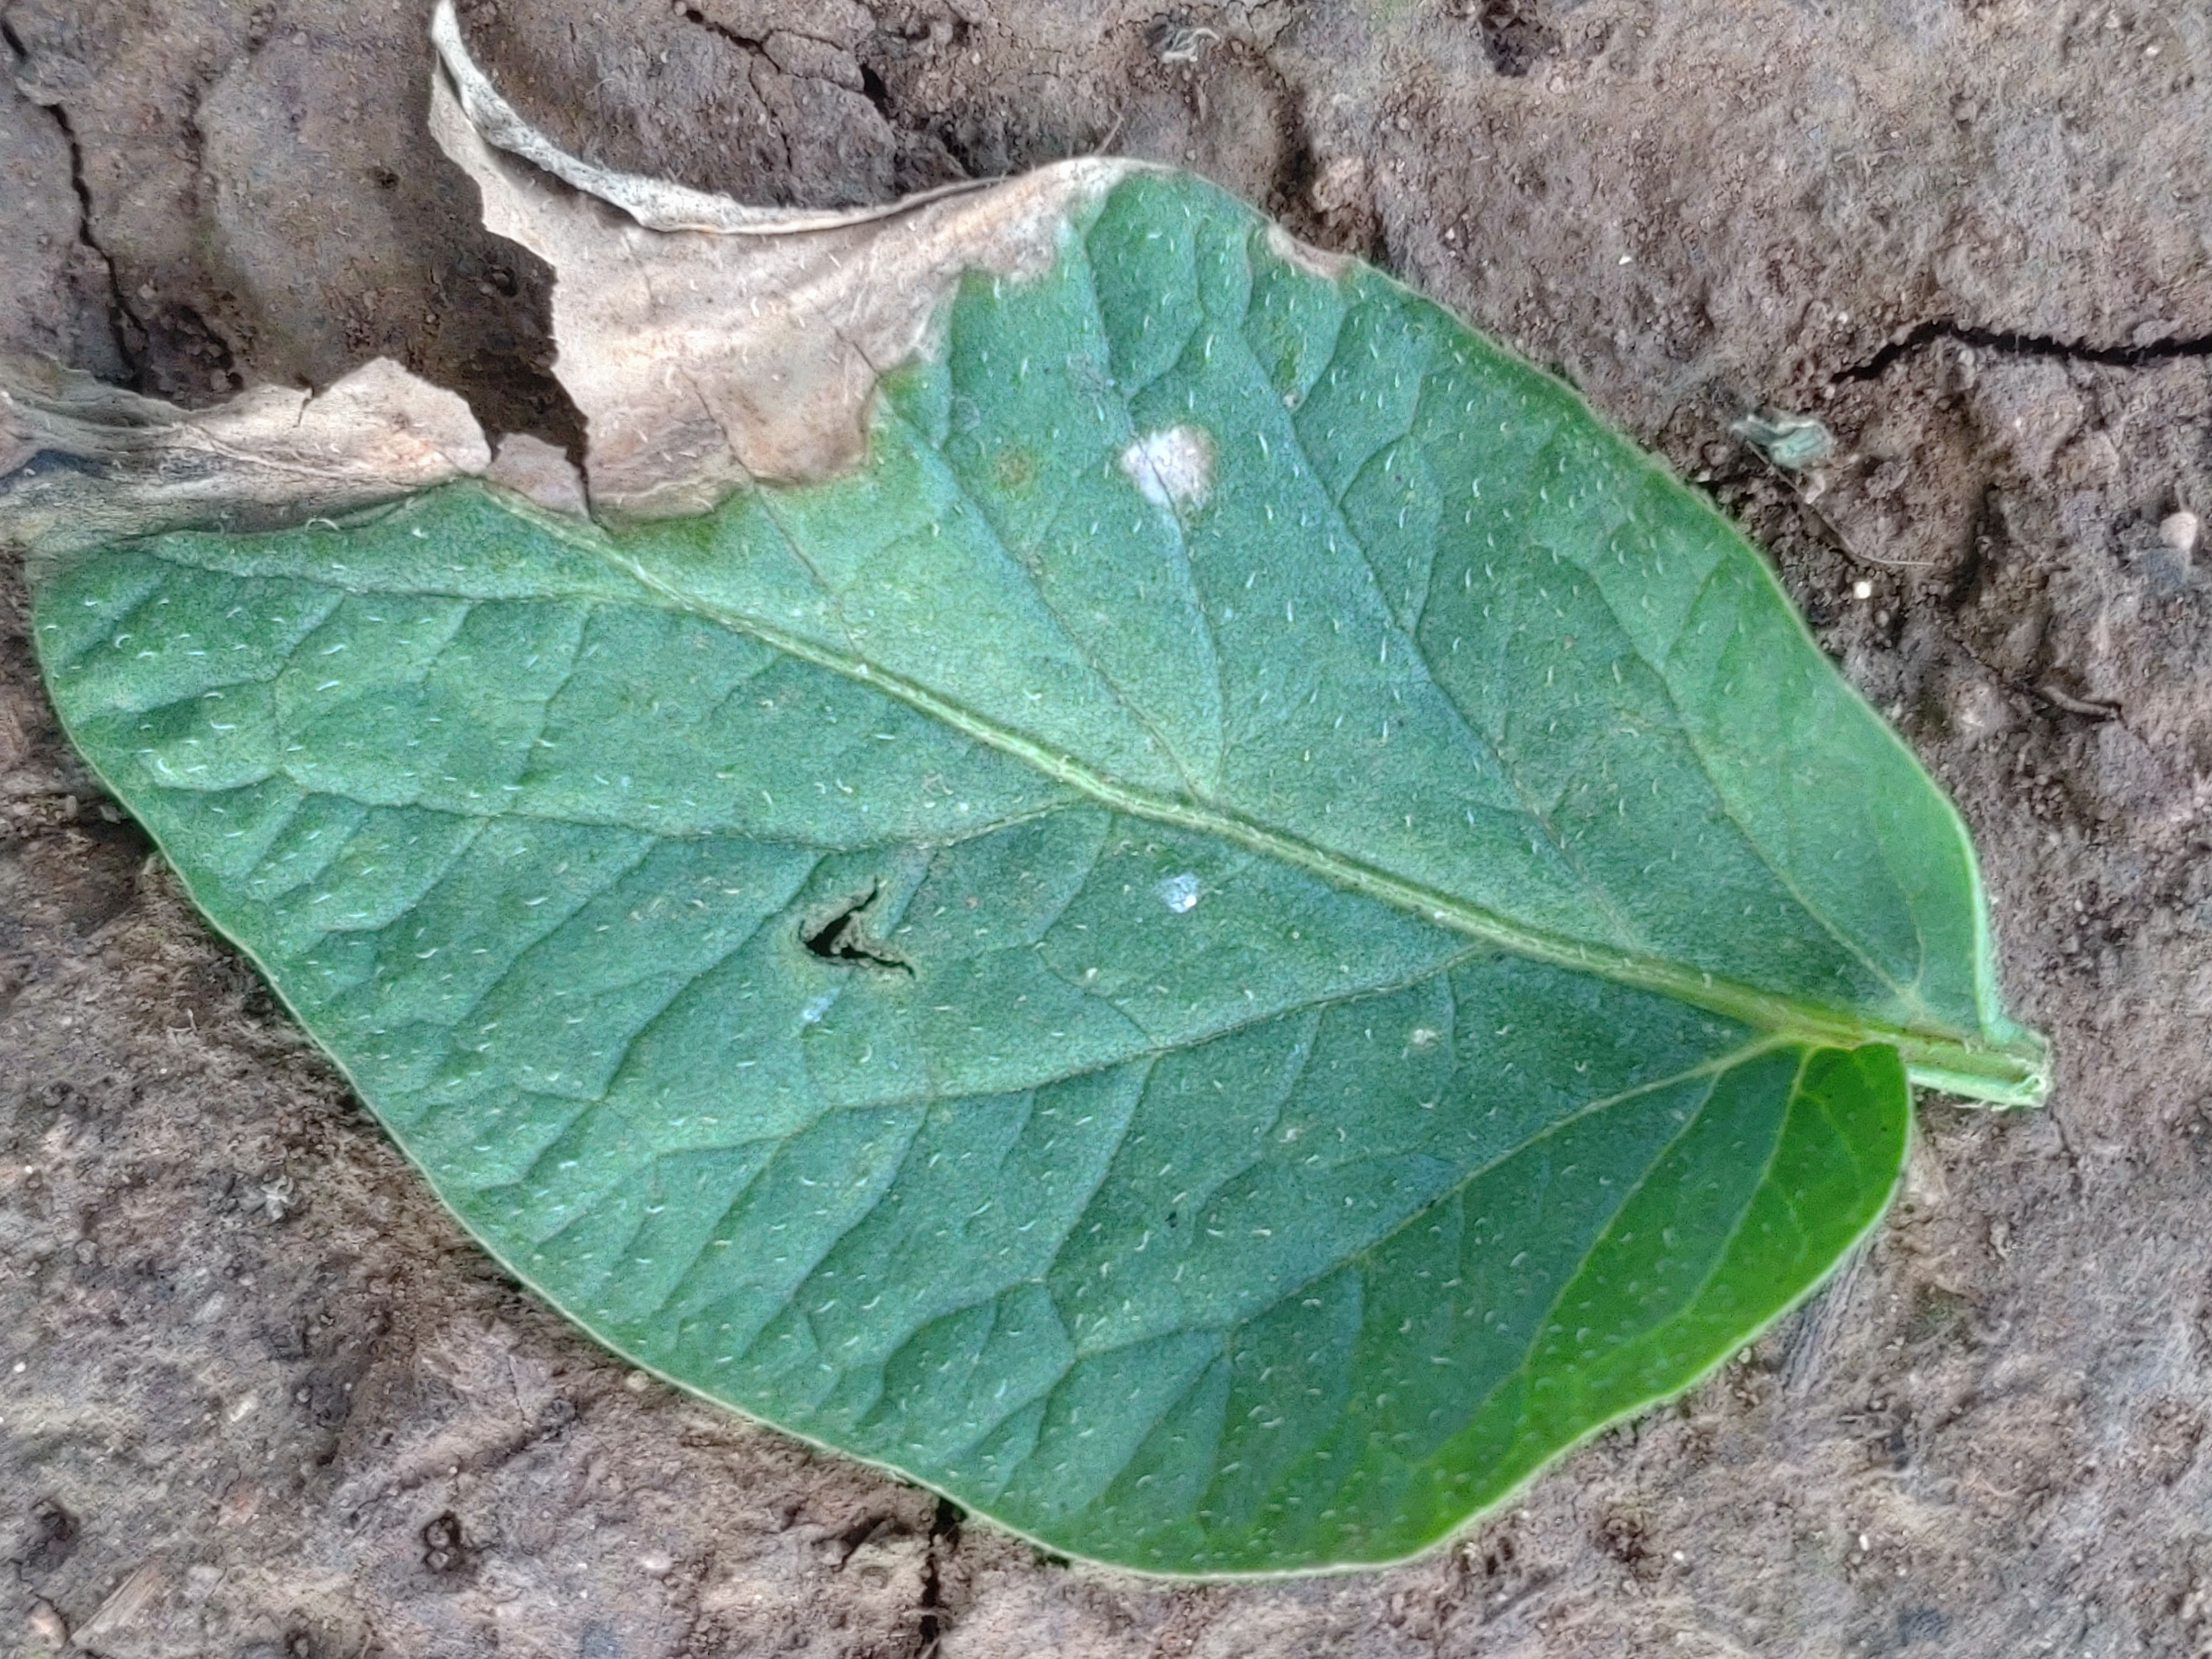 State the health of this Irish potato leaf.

early blight
